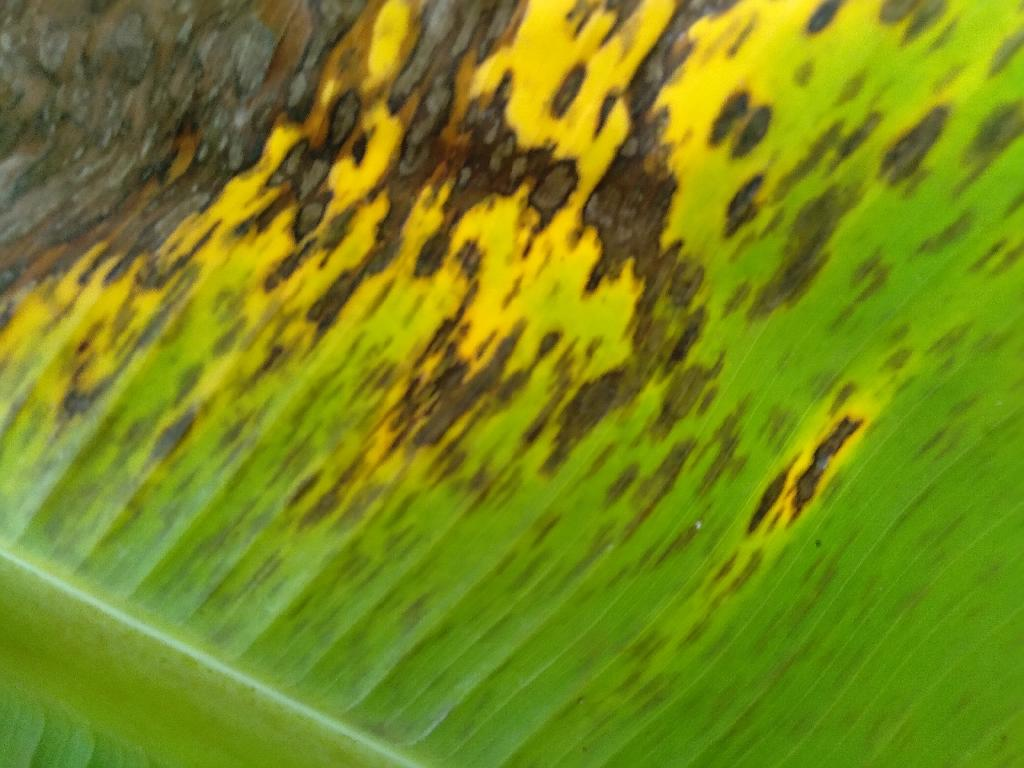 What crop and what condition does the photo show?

banana, black sigatoka
